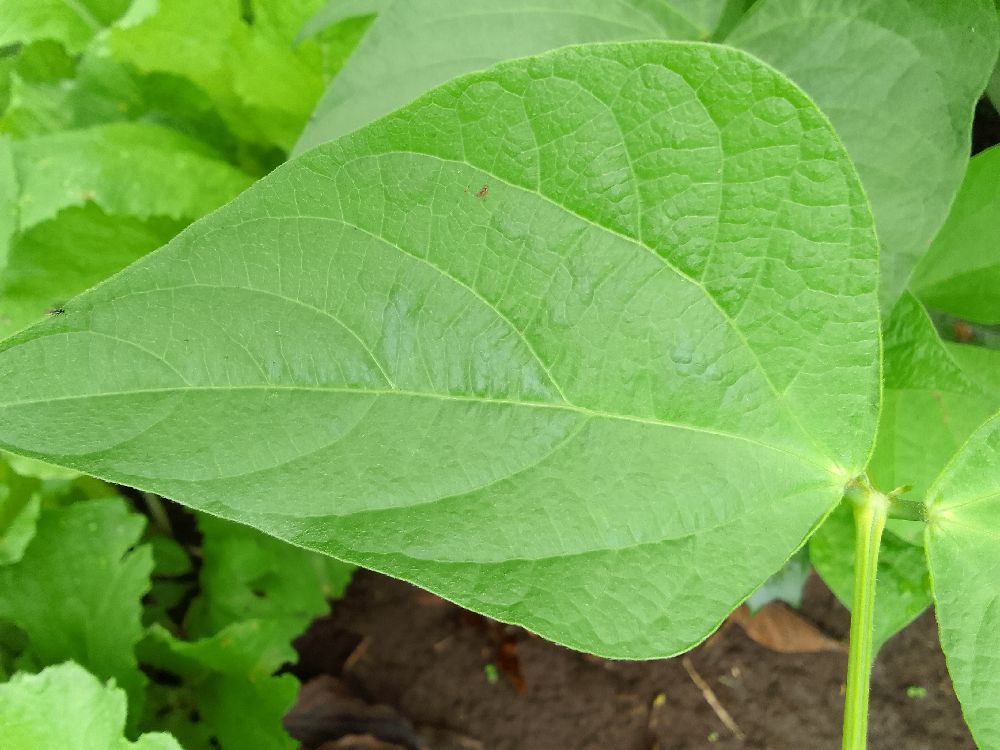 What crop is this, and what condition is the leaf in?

common bean, healthy
